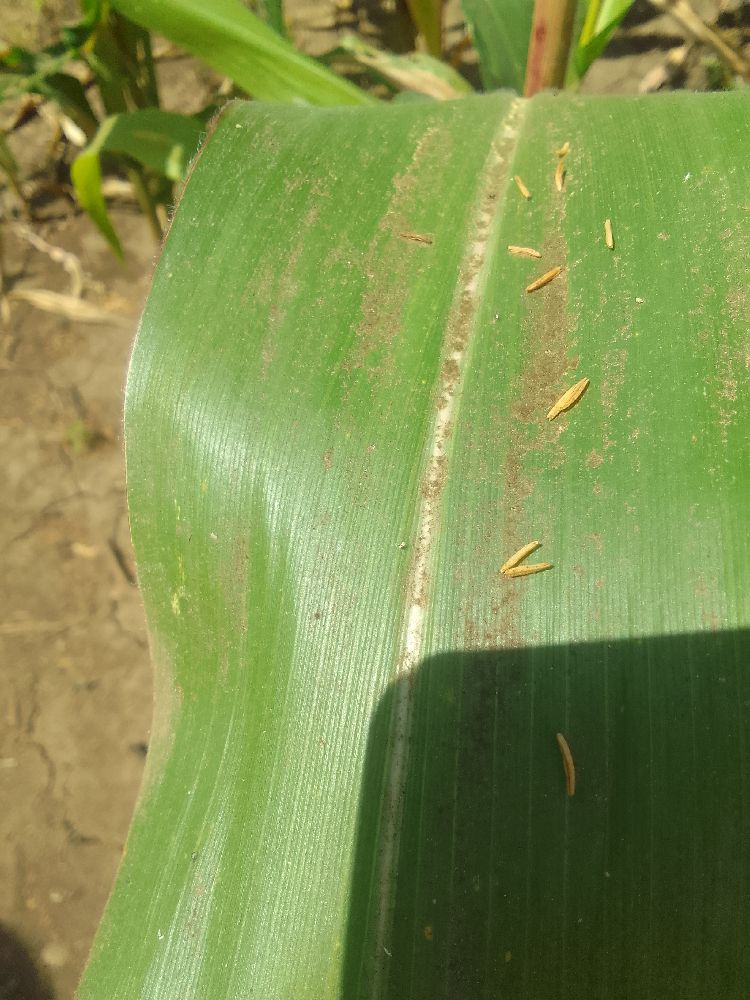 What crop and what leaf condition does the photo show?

maize, healthy
